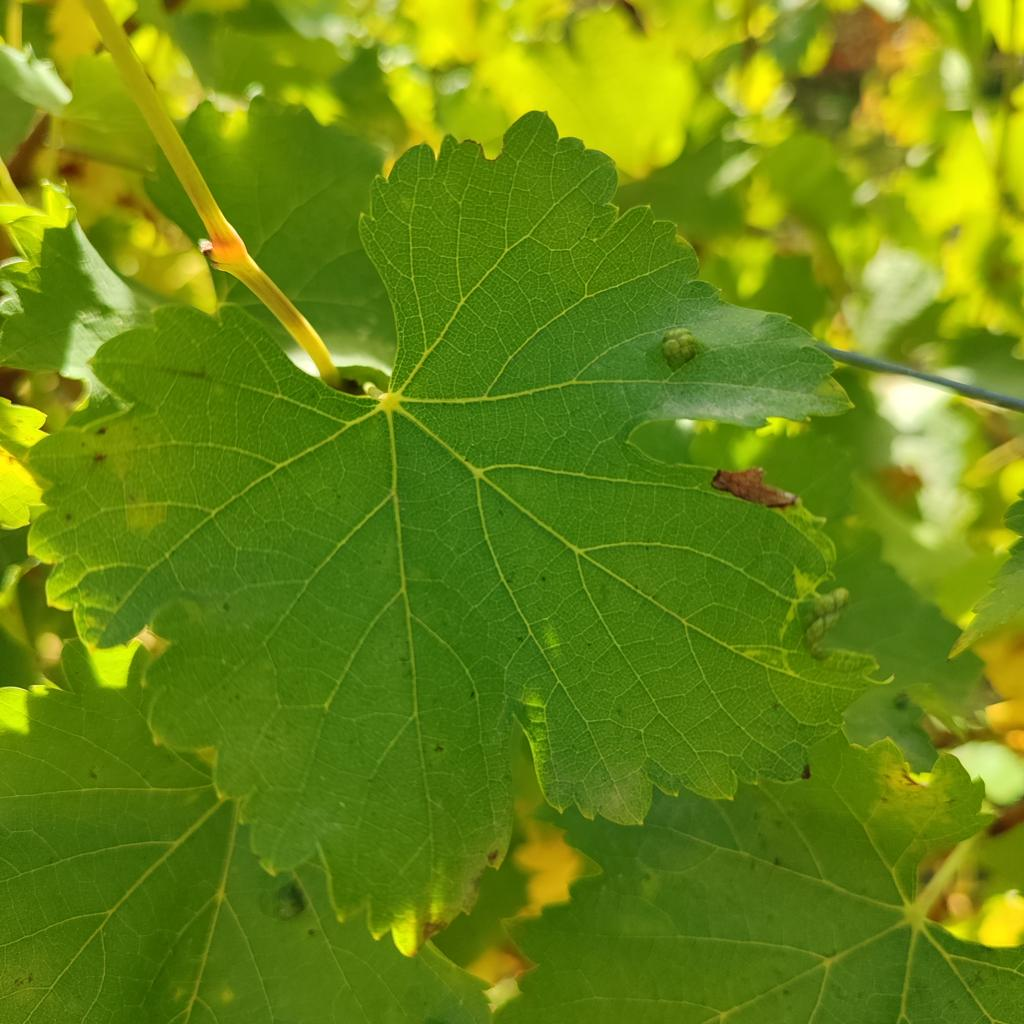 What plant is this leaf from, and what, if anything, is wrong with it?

grapevine, powdery mildew
